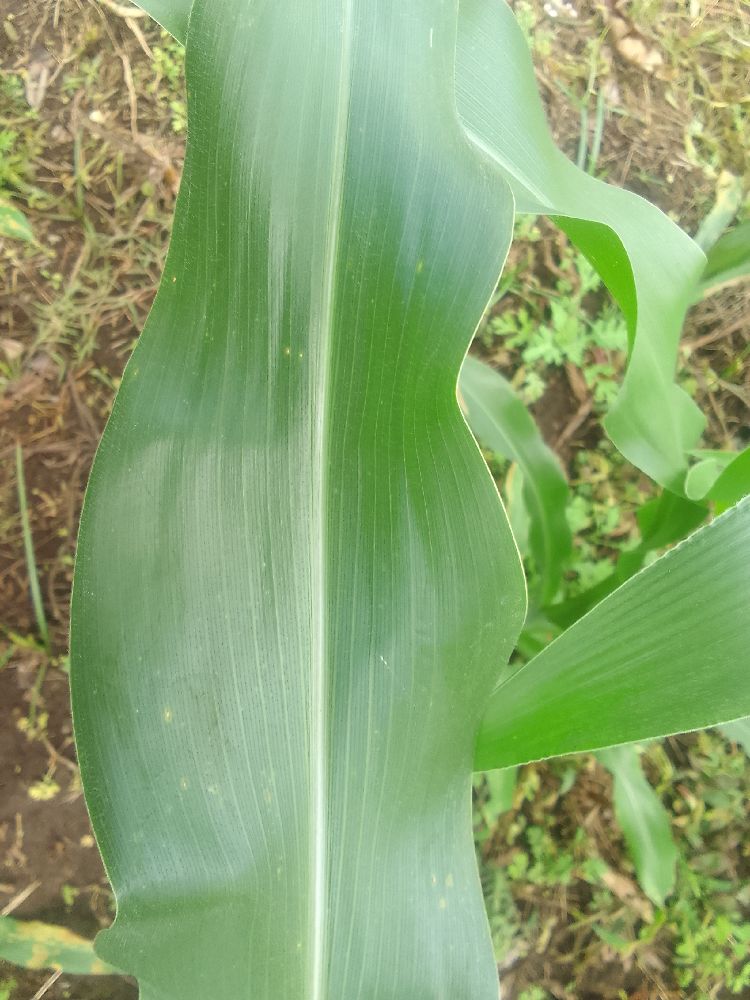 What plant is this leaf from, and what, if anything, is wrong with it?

maize, healthy
